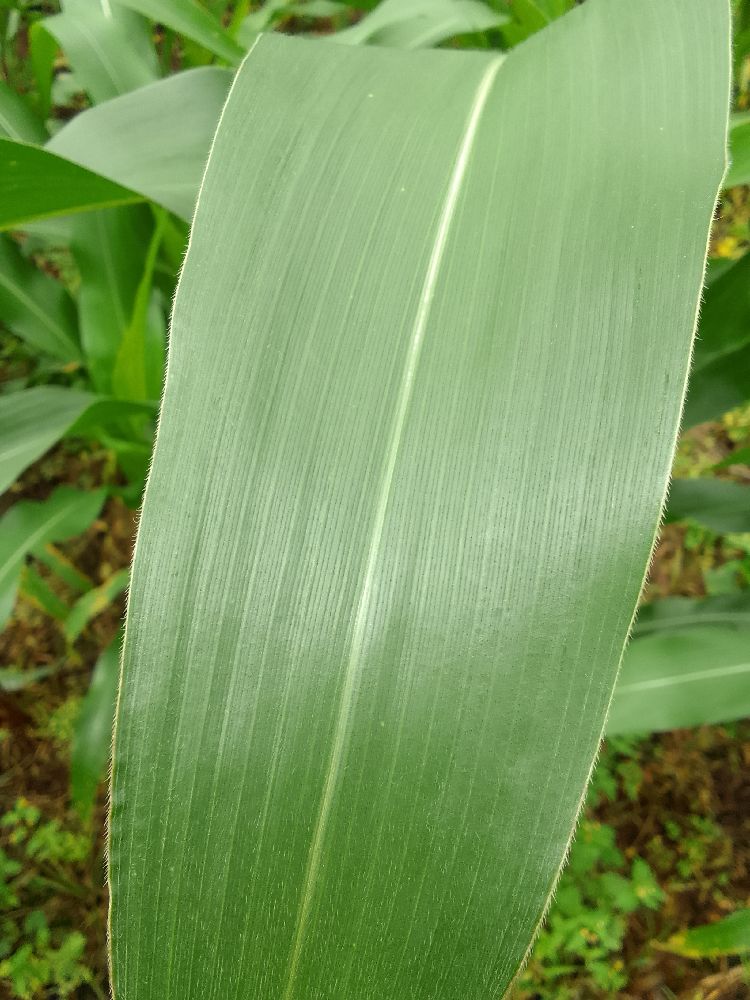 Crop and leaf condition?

maize, healthy
